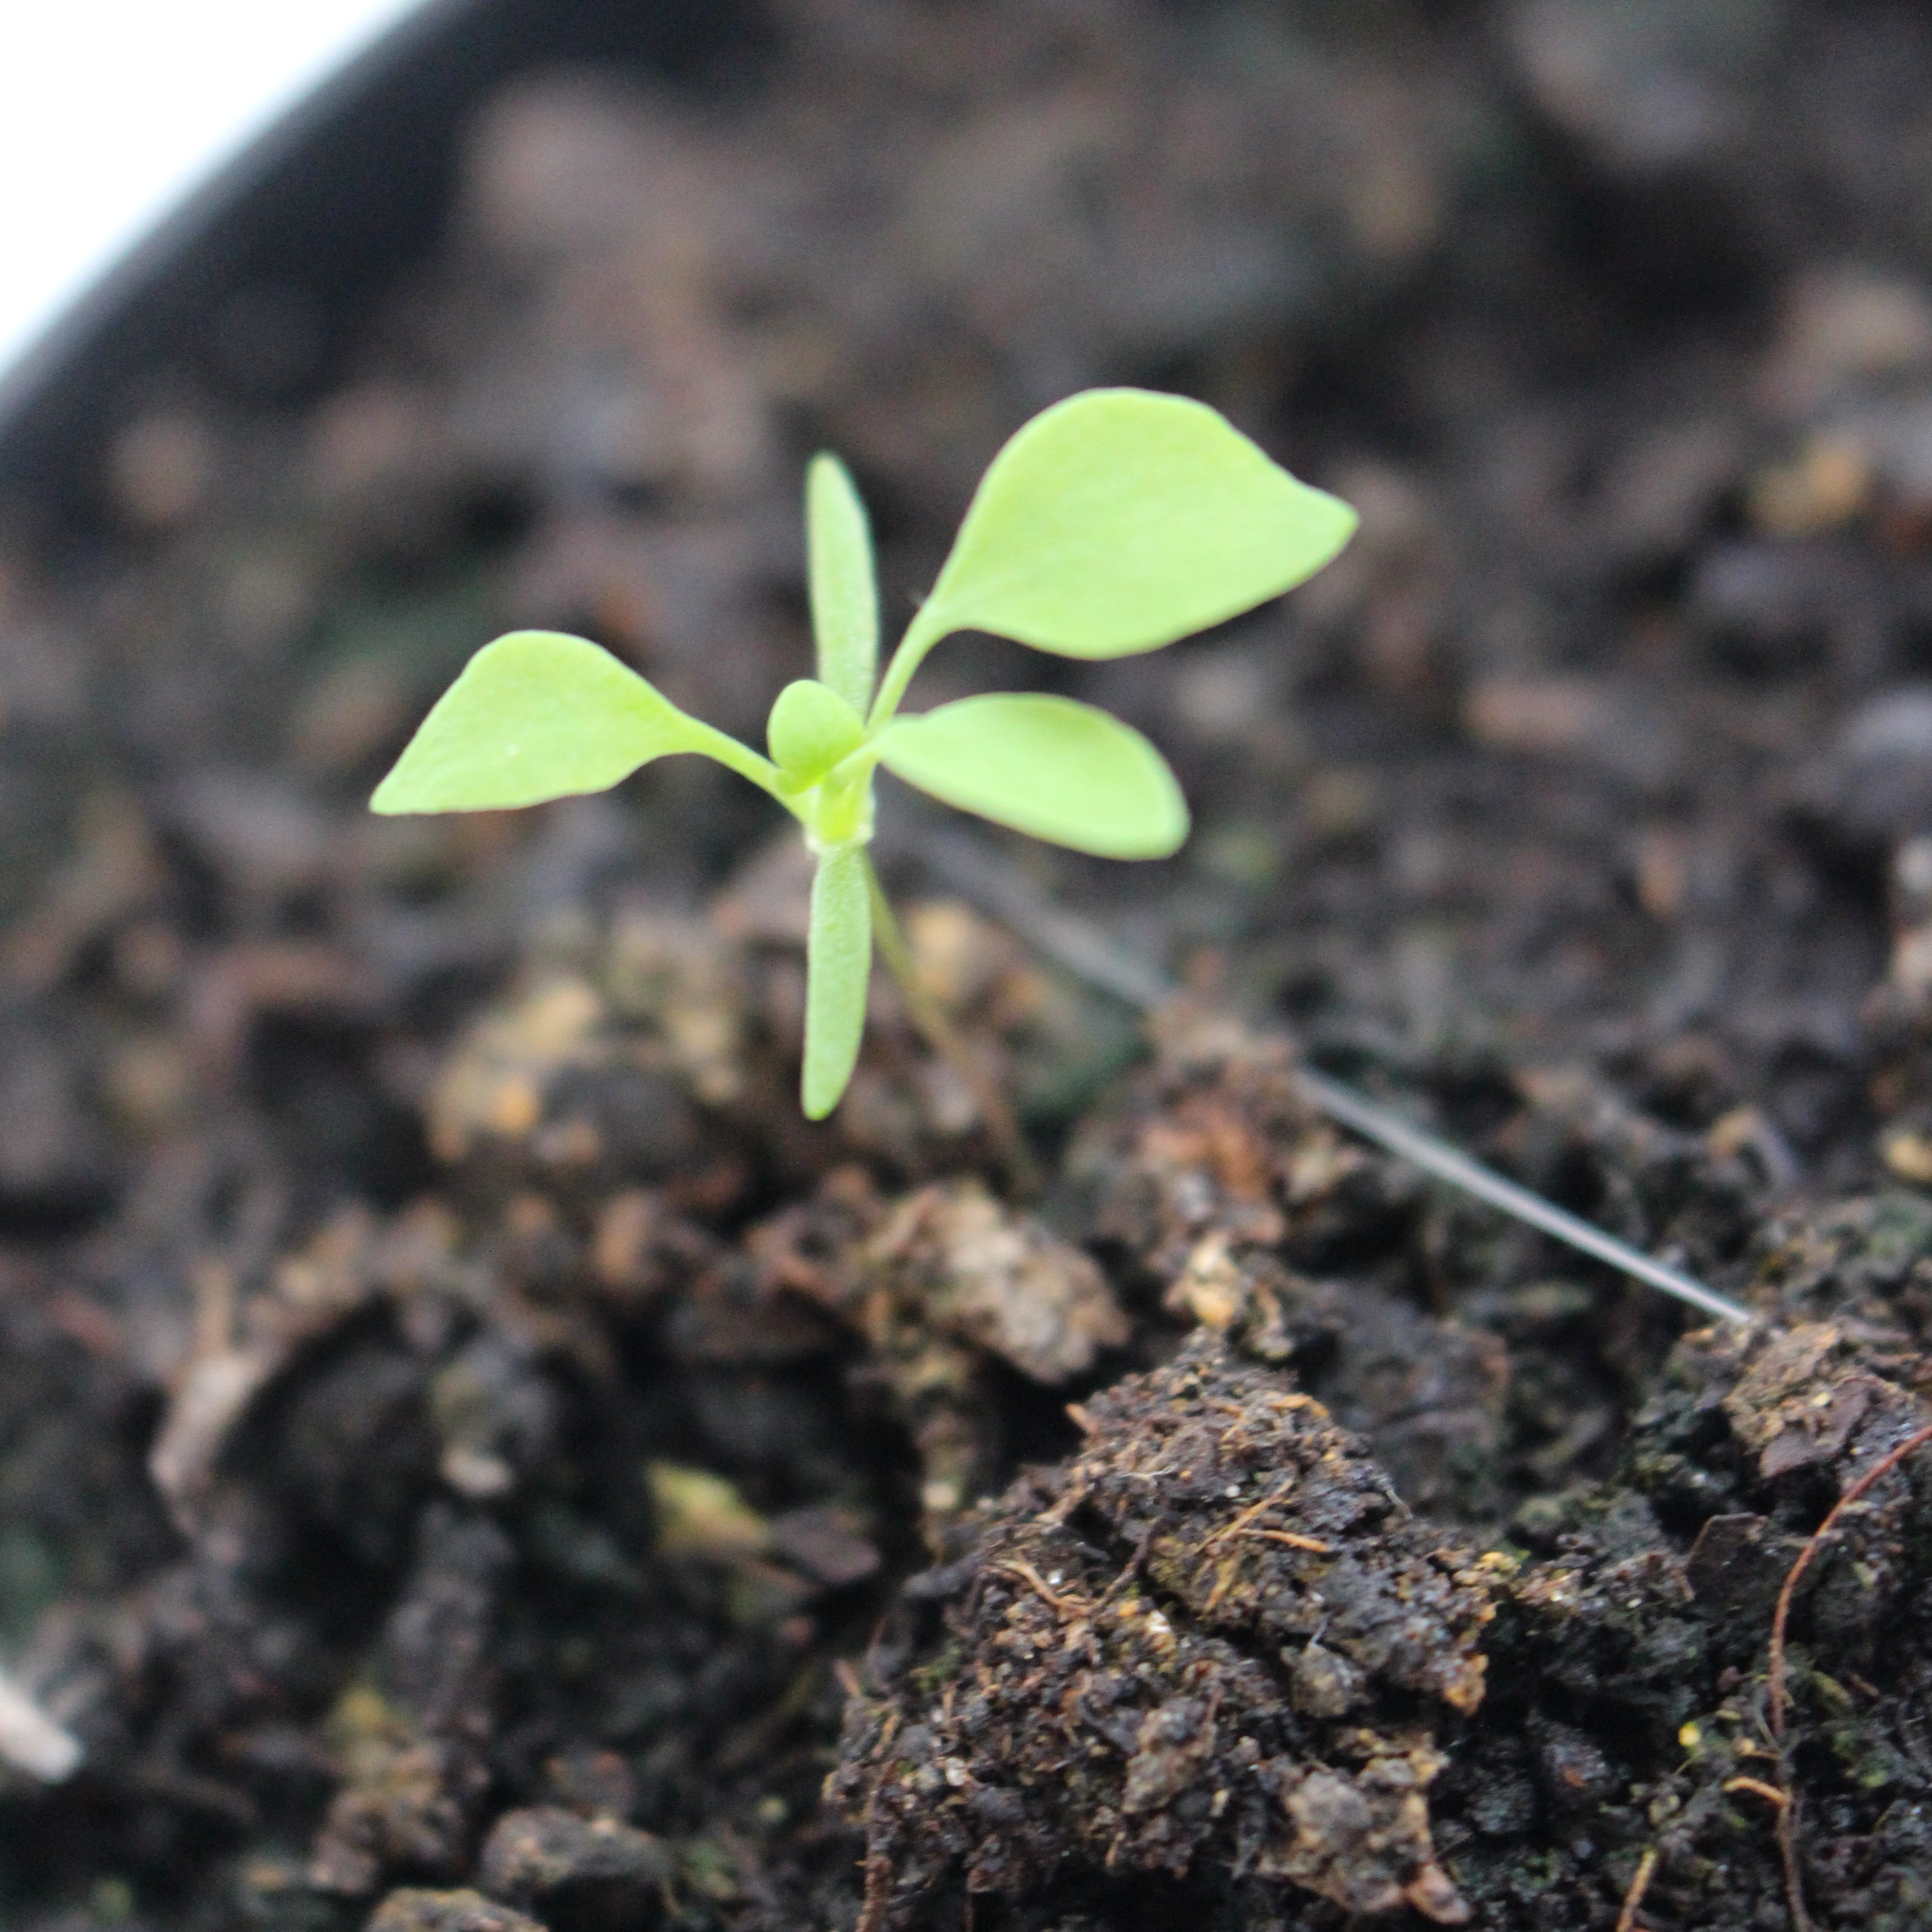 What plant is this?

Papaver rhoeas
